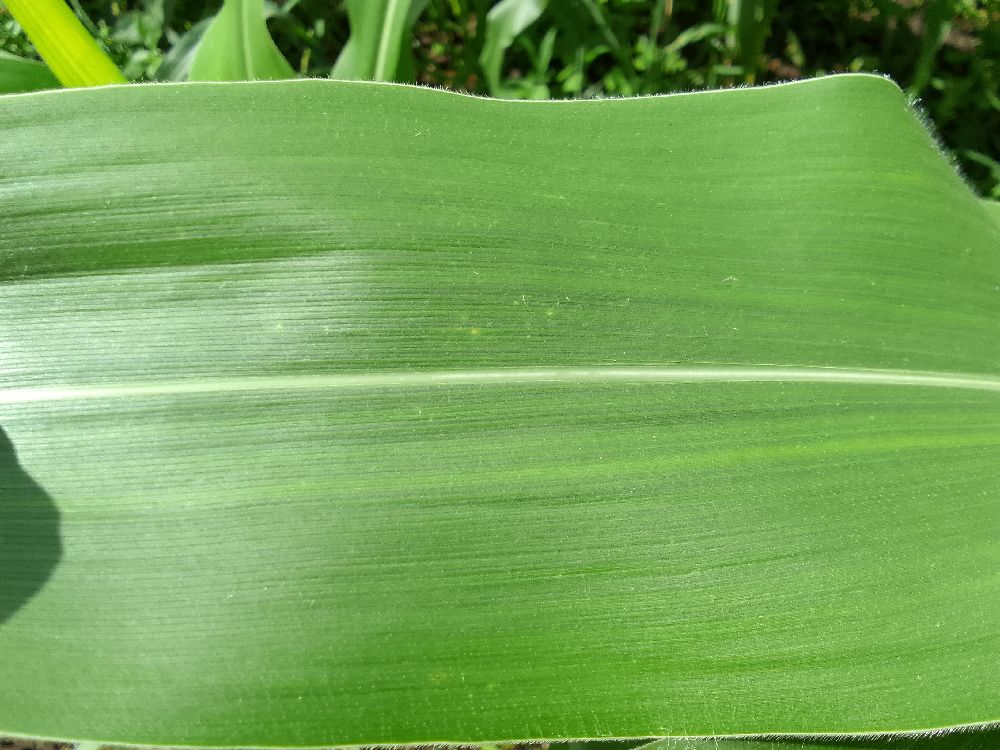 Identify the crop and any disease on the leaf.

maize, healthy
